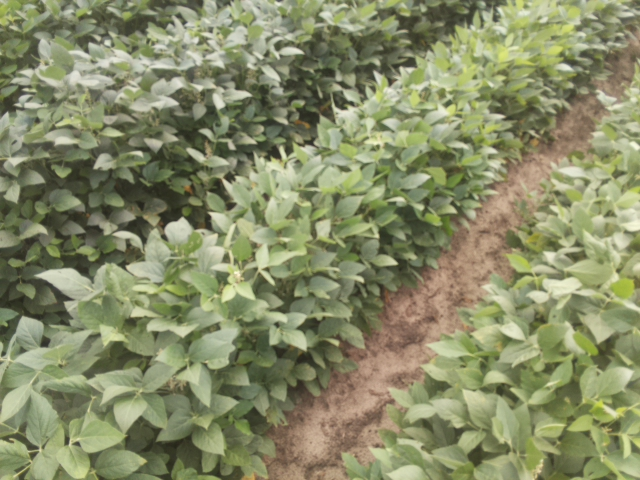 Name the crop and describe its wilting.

soybean, leaves with no wilting
